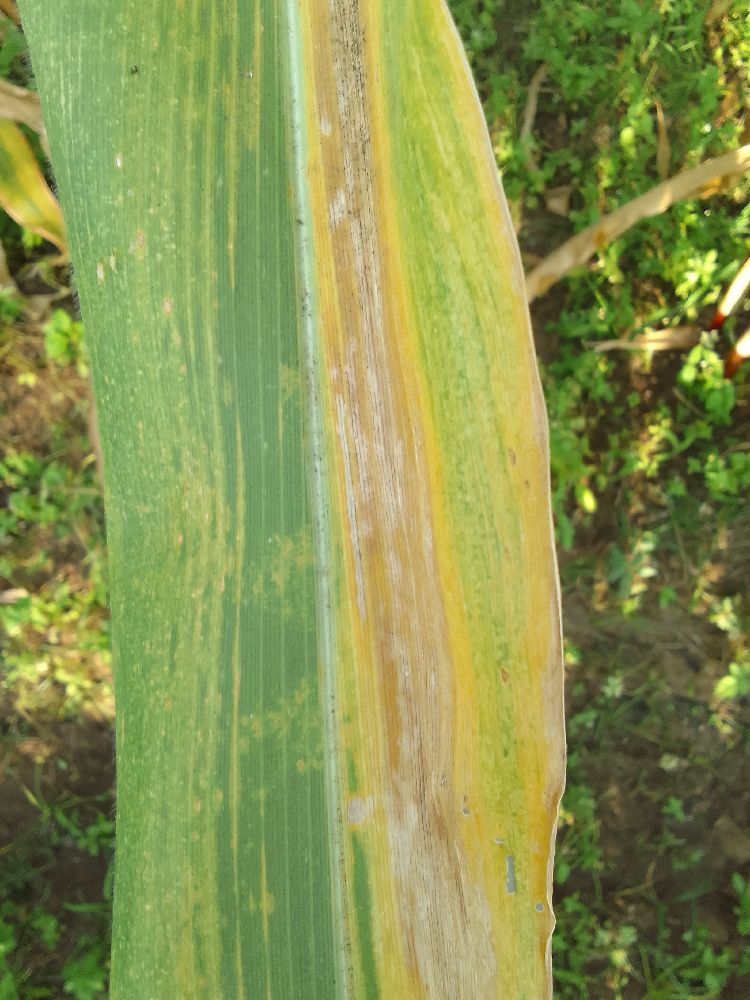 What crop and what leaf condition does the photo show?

maize, maize lethal necrosis
